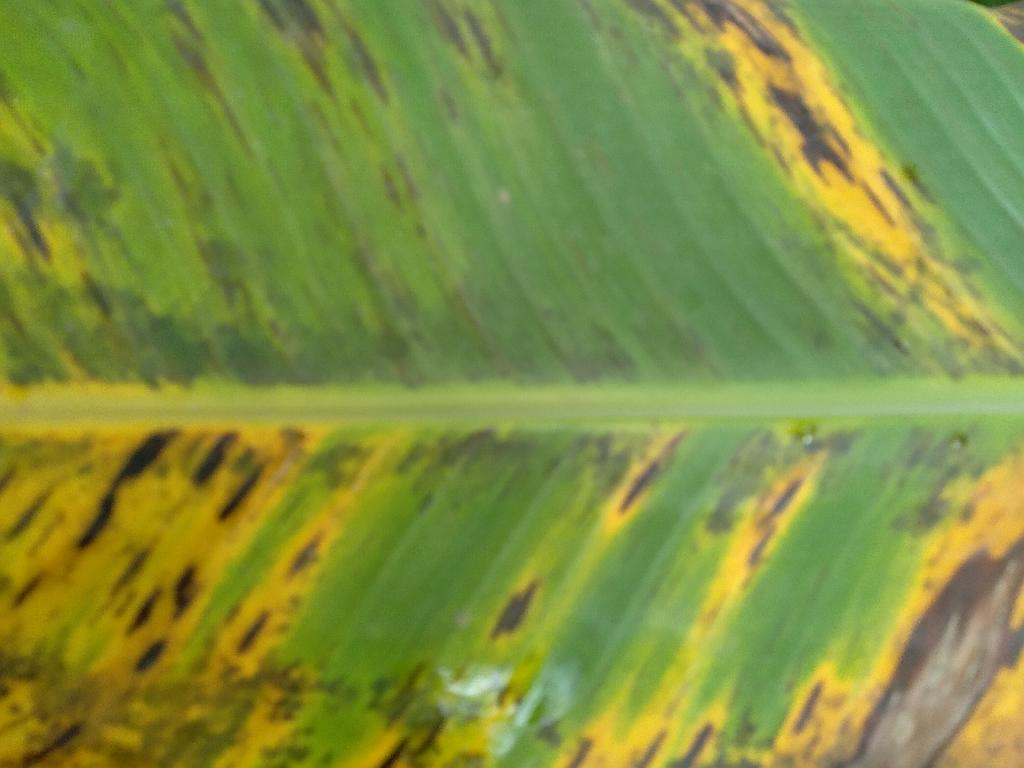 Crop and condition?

banana, black sigatoka
